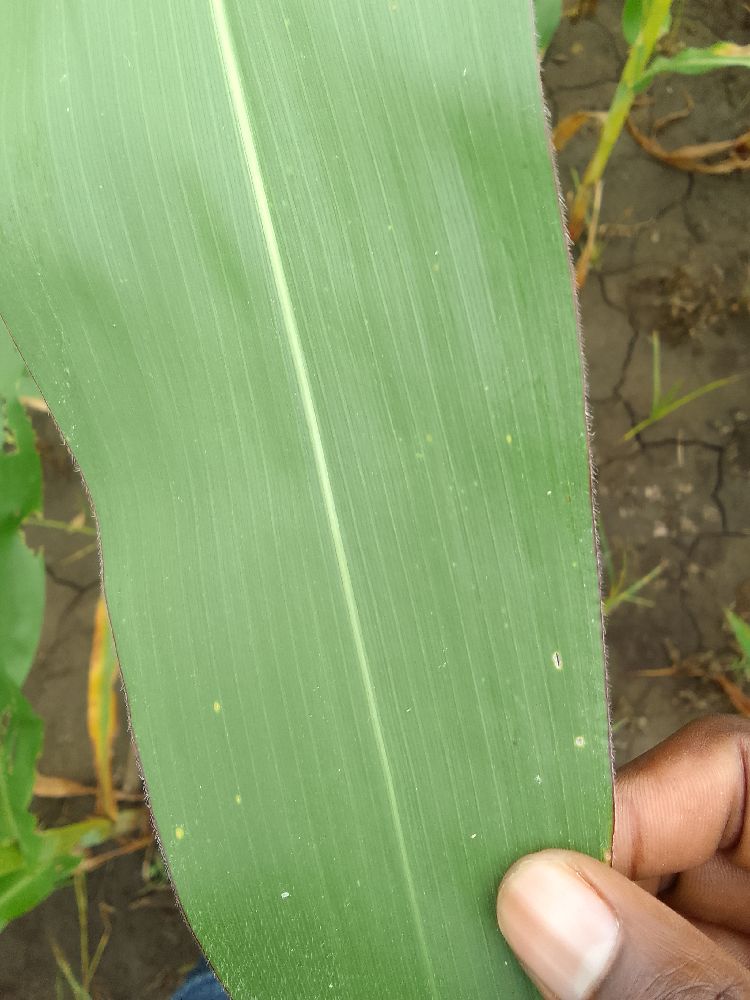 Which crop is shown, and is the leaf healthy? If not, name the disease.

maize, healthy
